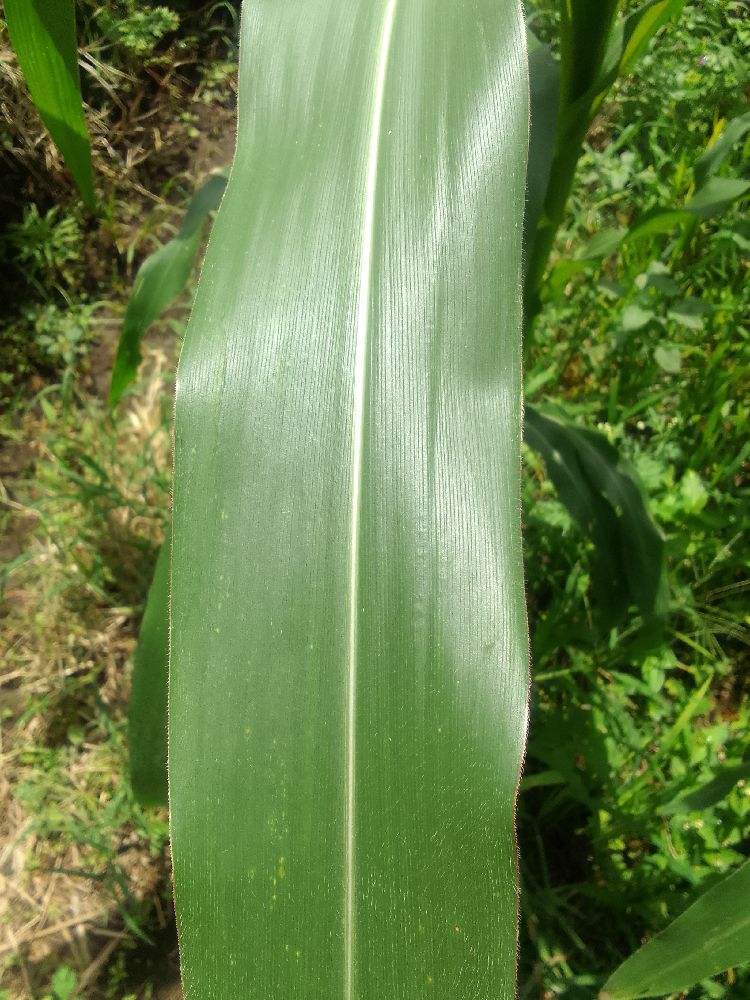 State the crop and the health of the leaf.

maize, healthy
